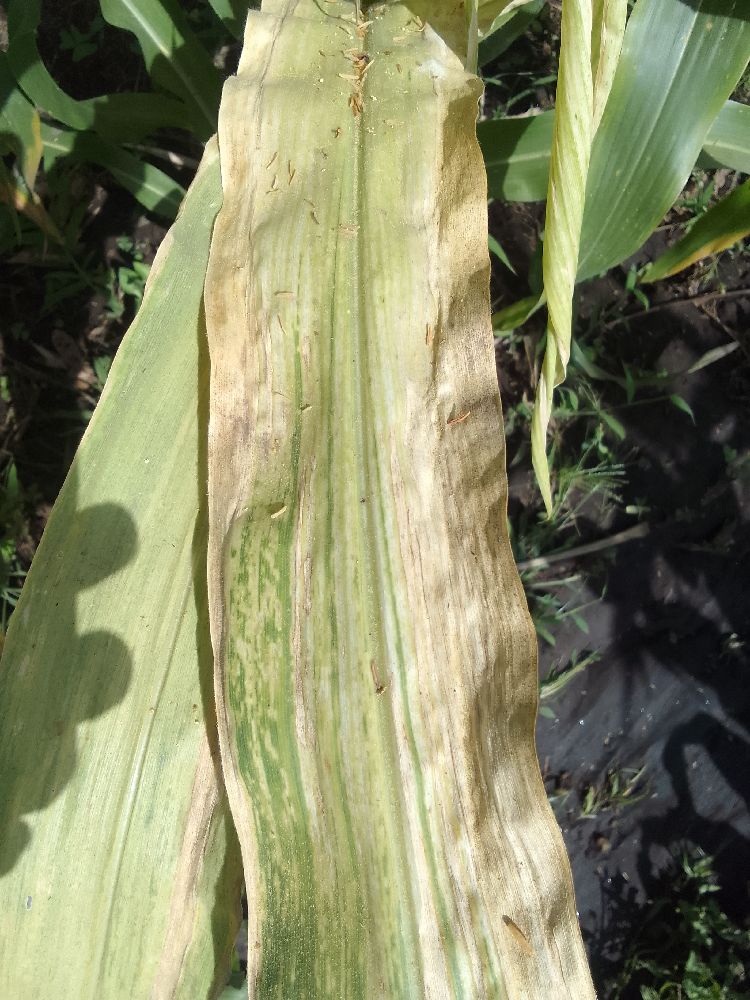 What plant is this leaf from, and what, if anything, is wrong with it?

maize, maize lethal necrosis
